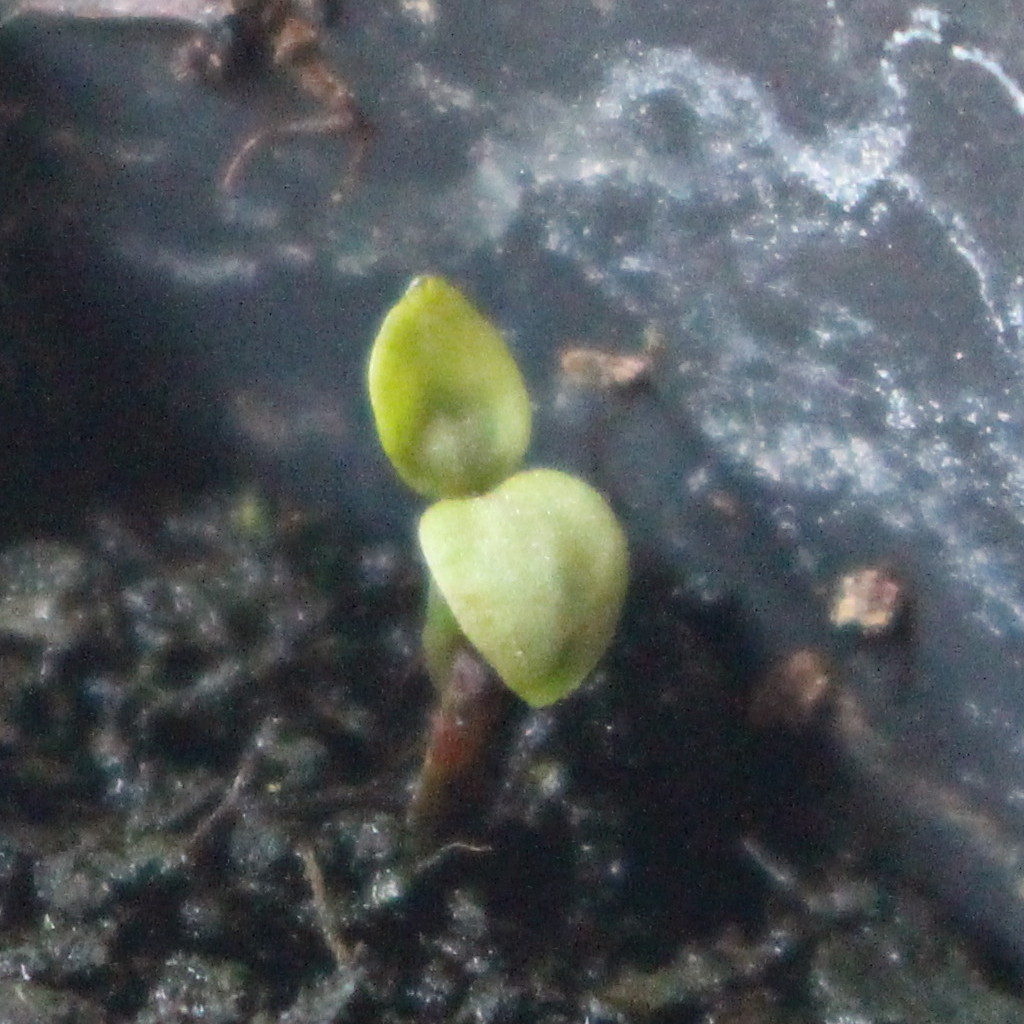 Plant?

Veronica persica
